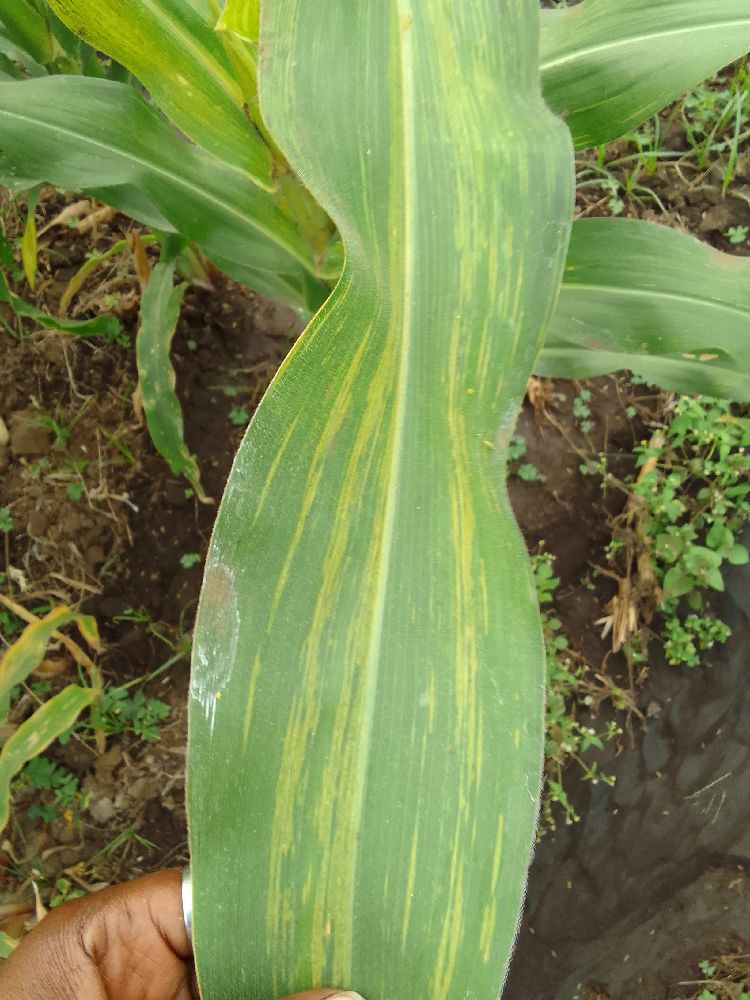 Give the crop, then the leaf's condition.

maize, maize lethal necrosis
